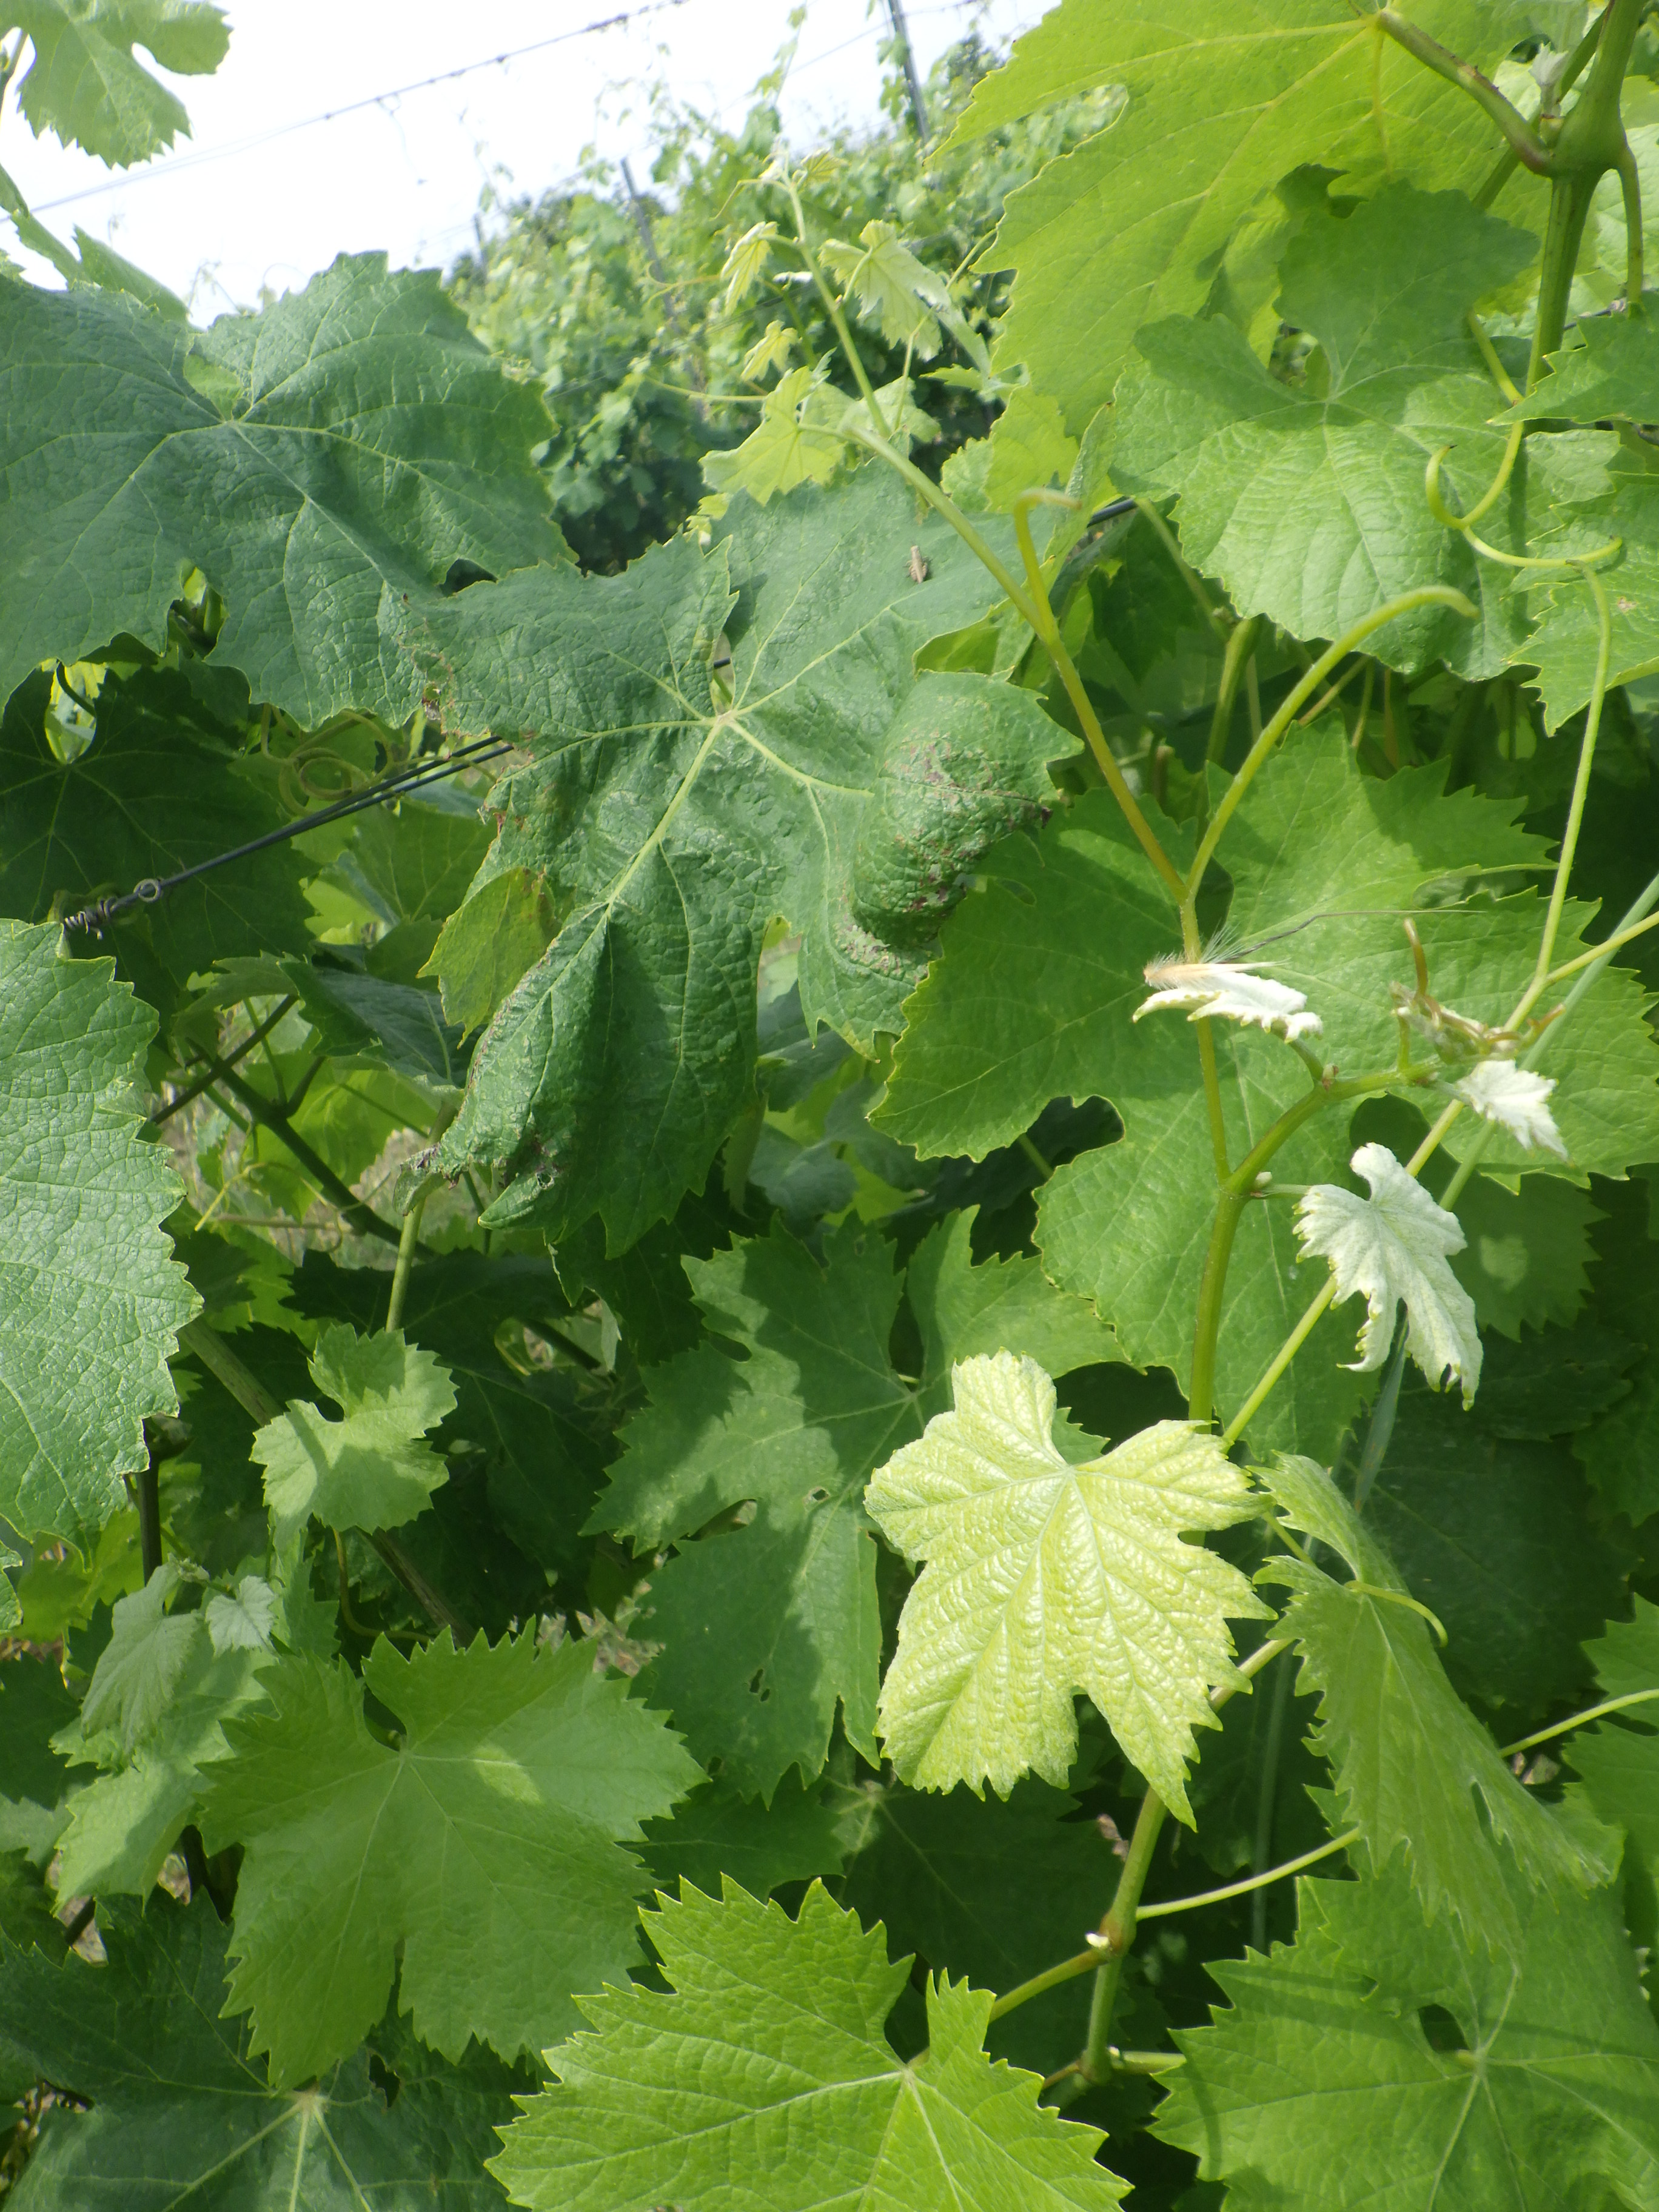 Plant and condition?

grapevine, mechanical damage
